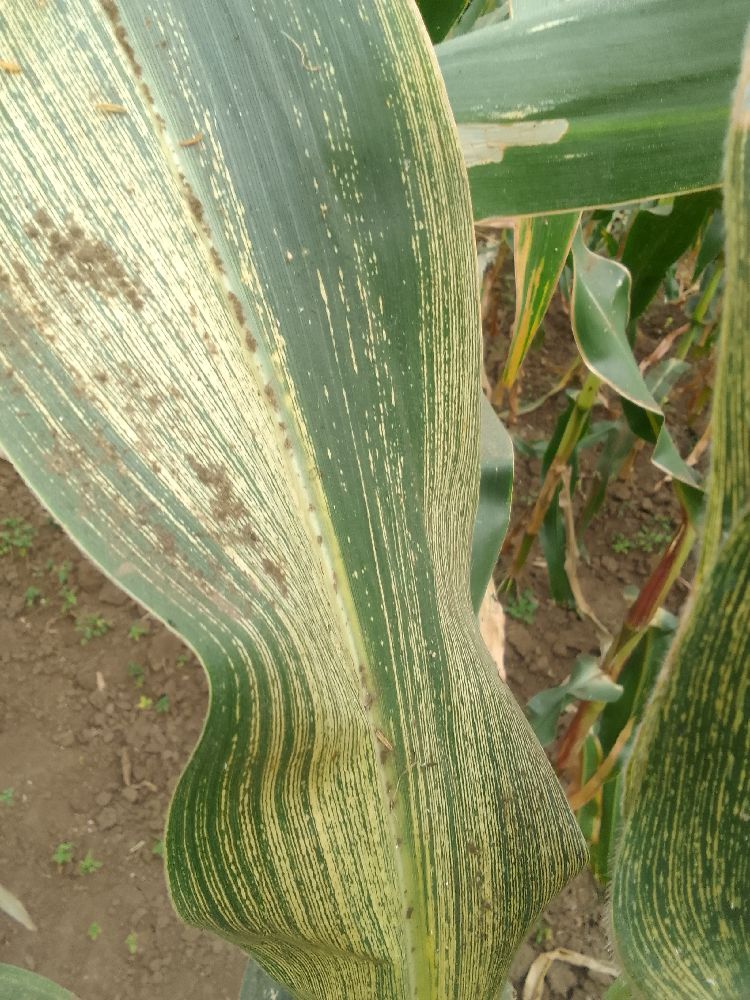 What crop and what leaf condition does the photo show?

maize, maize streak virus
